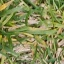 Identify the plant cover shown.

grass
